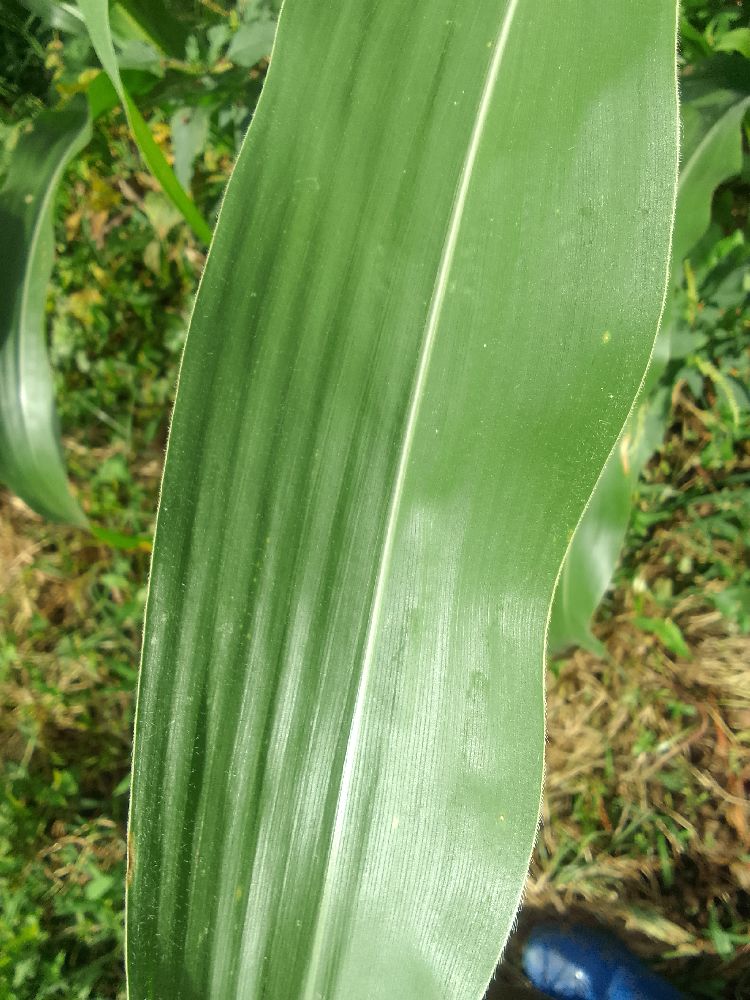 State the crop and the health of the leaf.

maize, healthy
